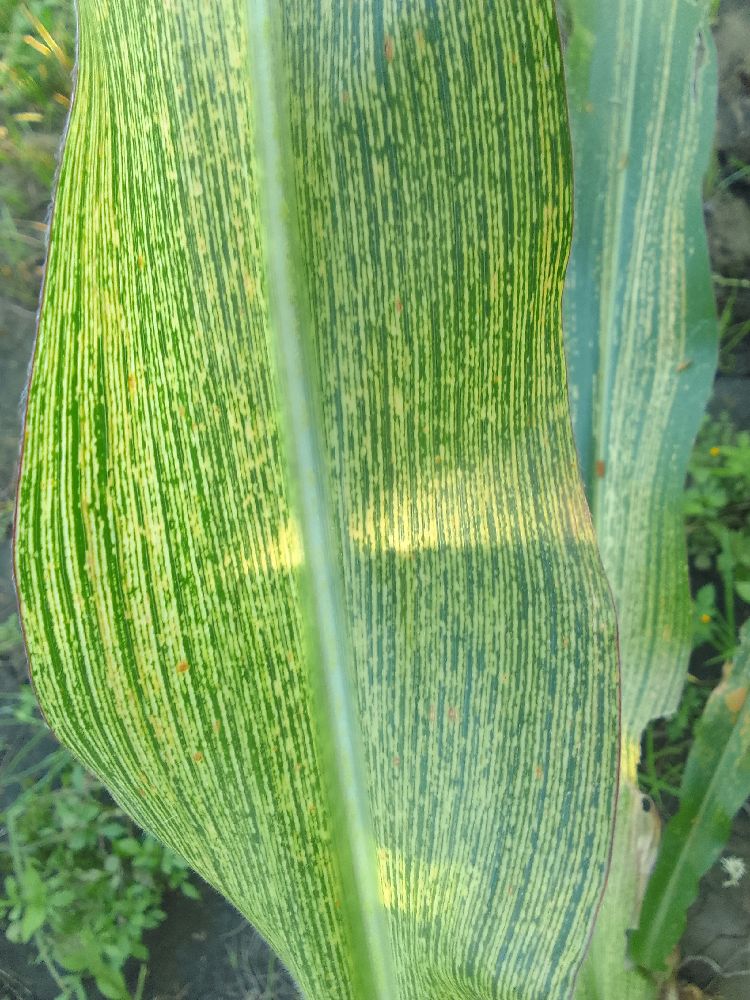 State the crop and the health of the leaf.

maize, maize streak virus
